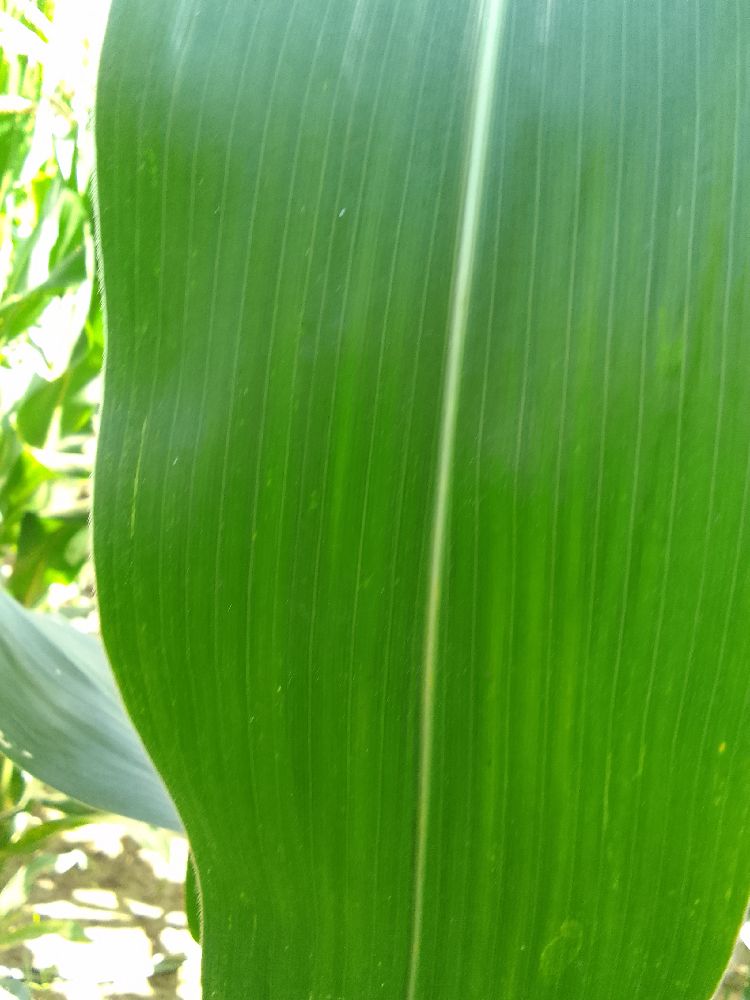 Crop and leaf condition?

maize, healthy
